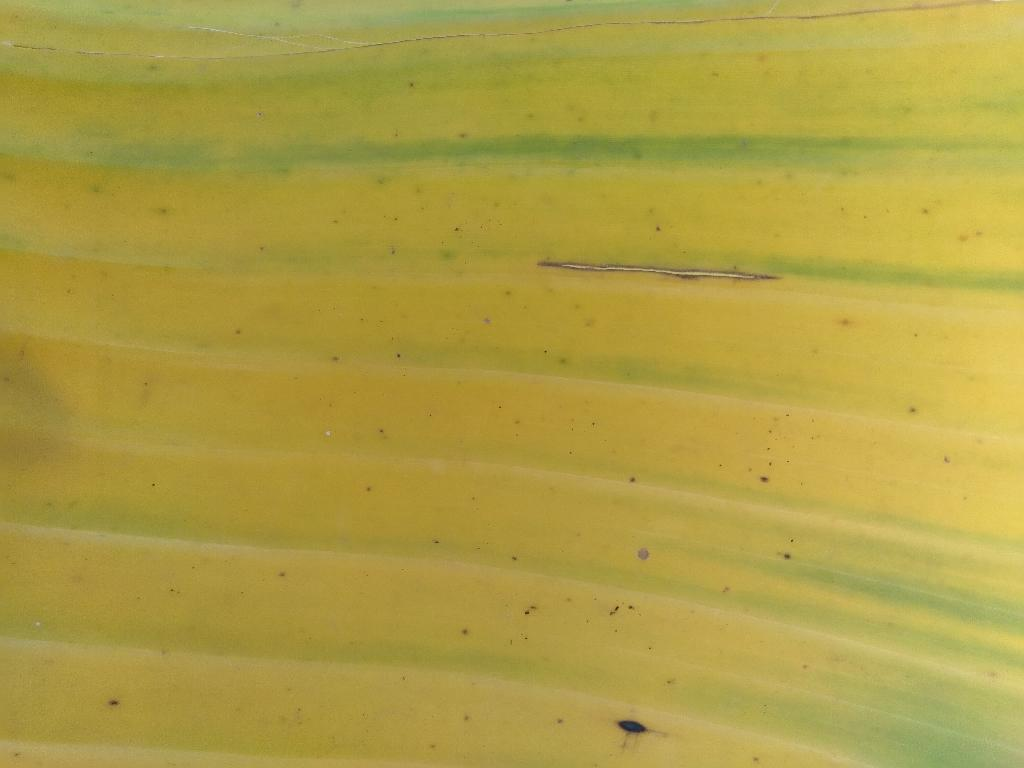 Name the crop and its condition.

banana, fusarium wilt race 1
